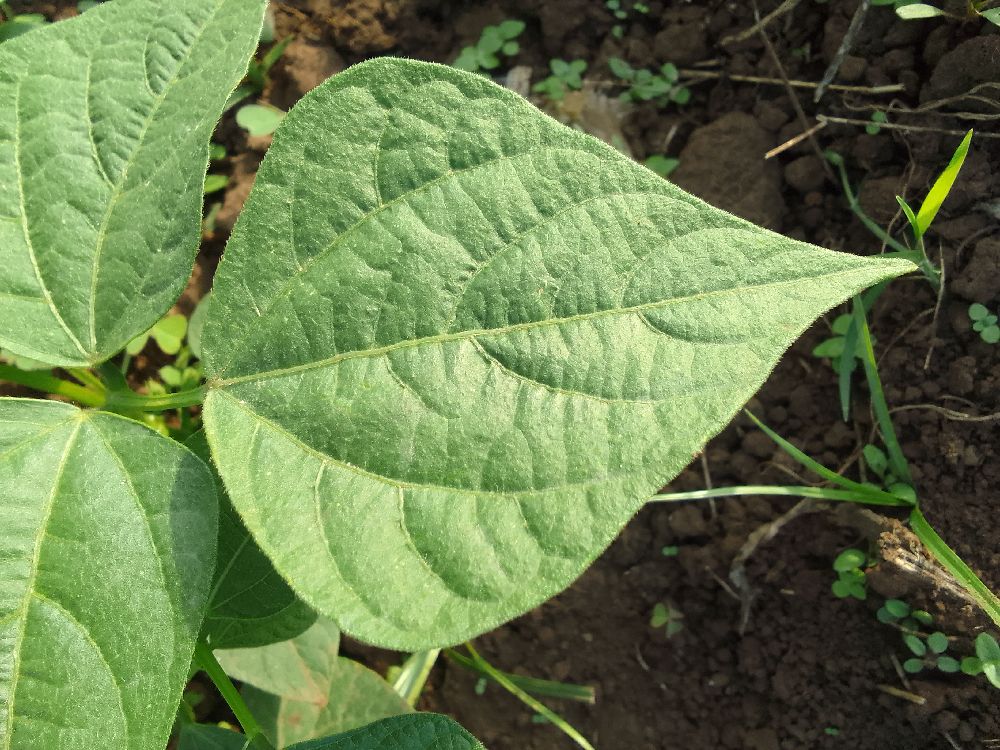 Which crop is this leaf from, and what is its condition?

common bean, healthy
